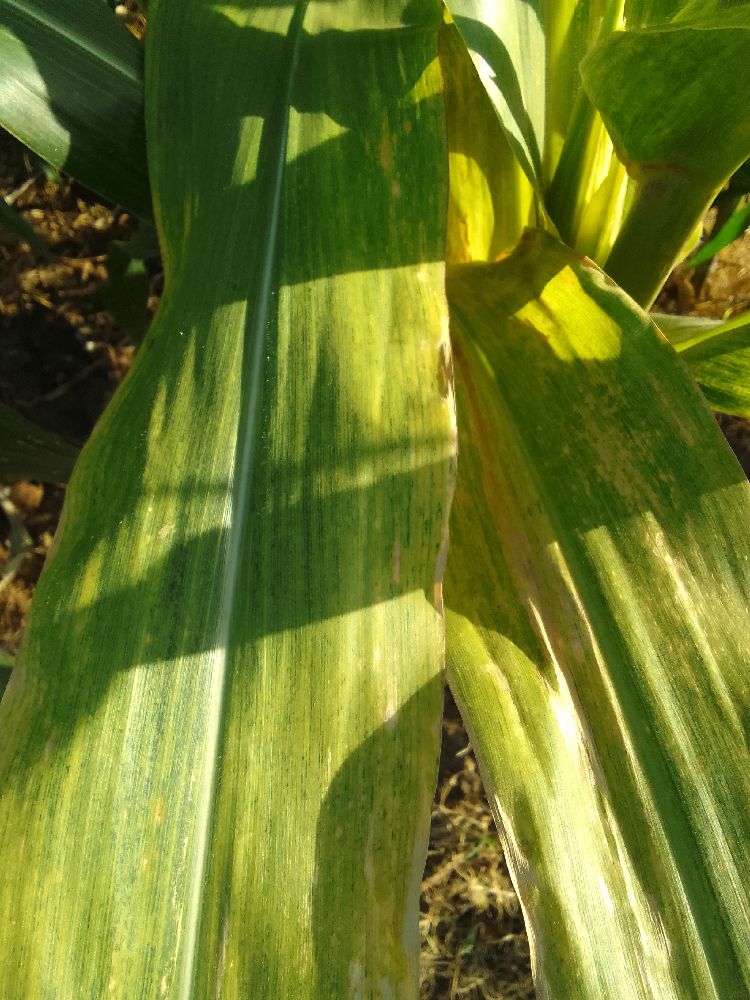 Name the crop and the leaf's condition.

maize, maize lethal necrosis
